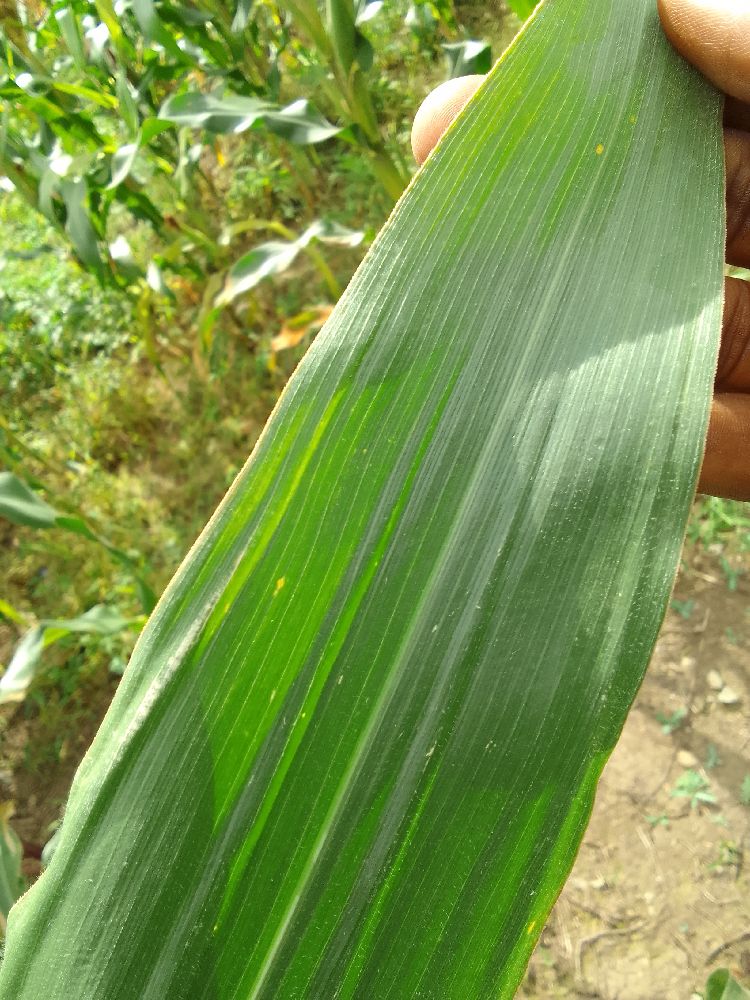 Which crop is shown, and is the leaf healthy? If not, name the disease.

maize, healthy
